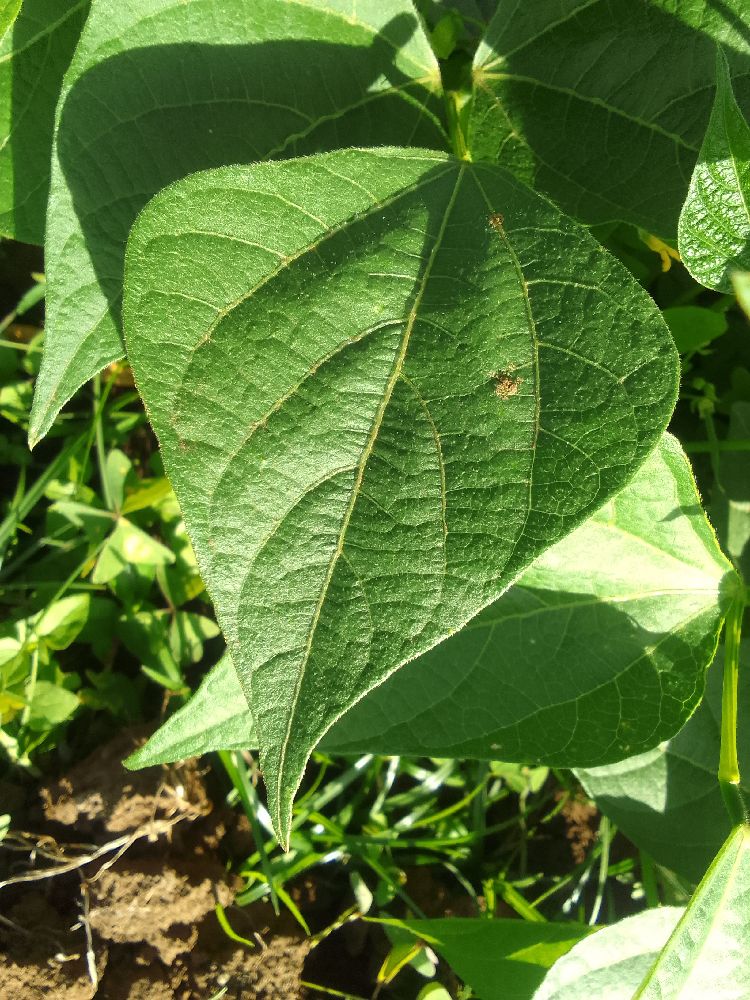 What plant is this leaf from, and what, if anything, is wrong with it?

common bean, healthy
